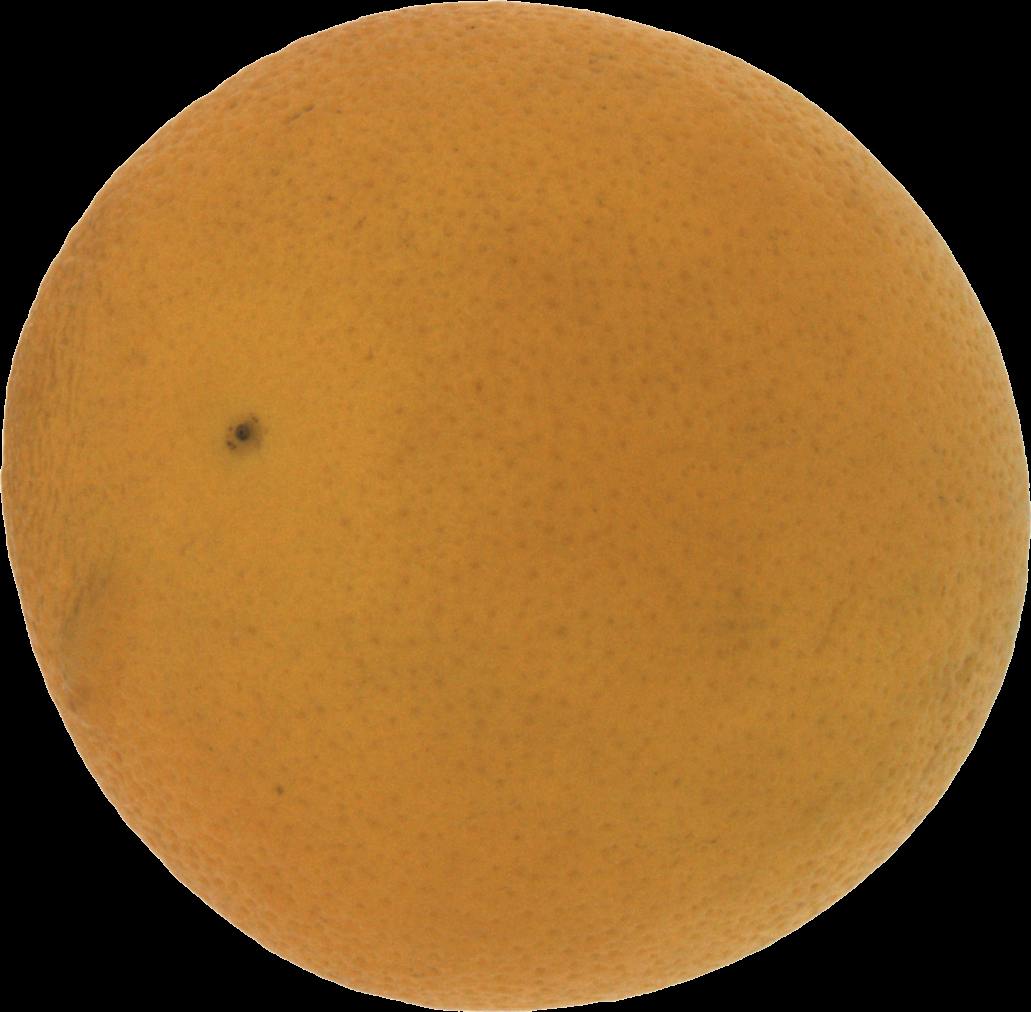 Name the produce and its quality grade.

orange, bad
